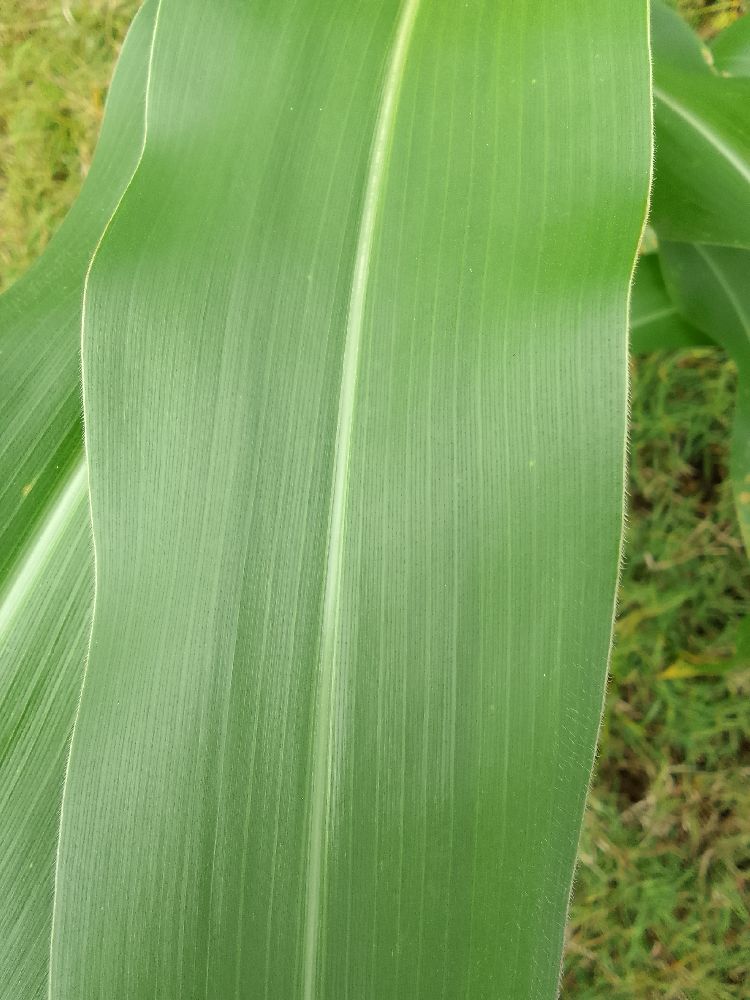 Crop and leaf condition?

maize, healthy
